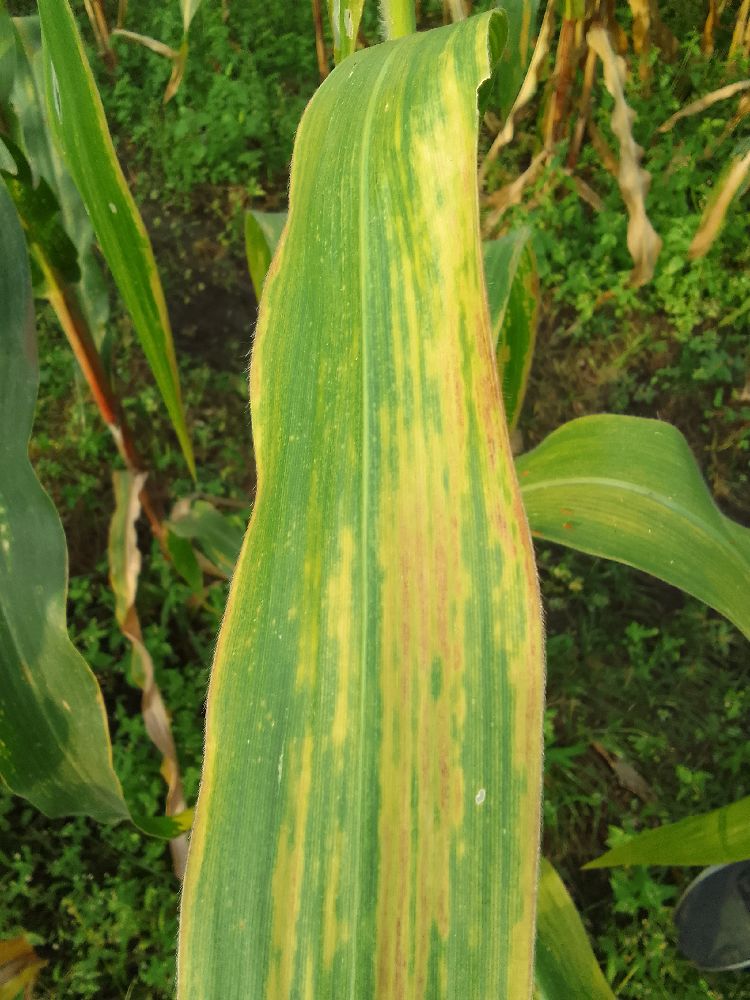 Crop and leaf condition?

maize, maize lethal necrosis
